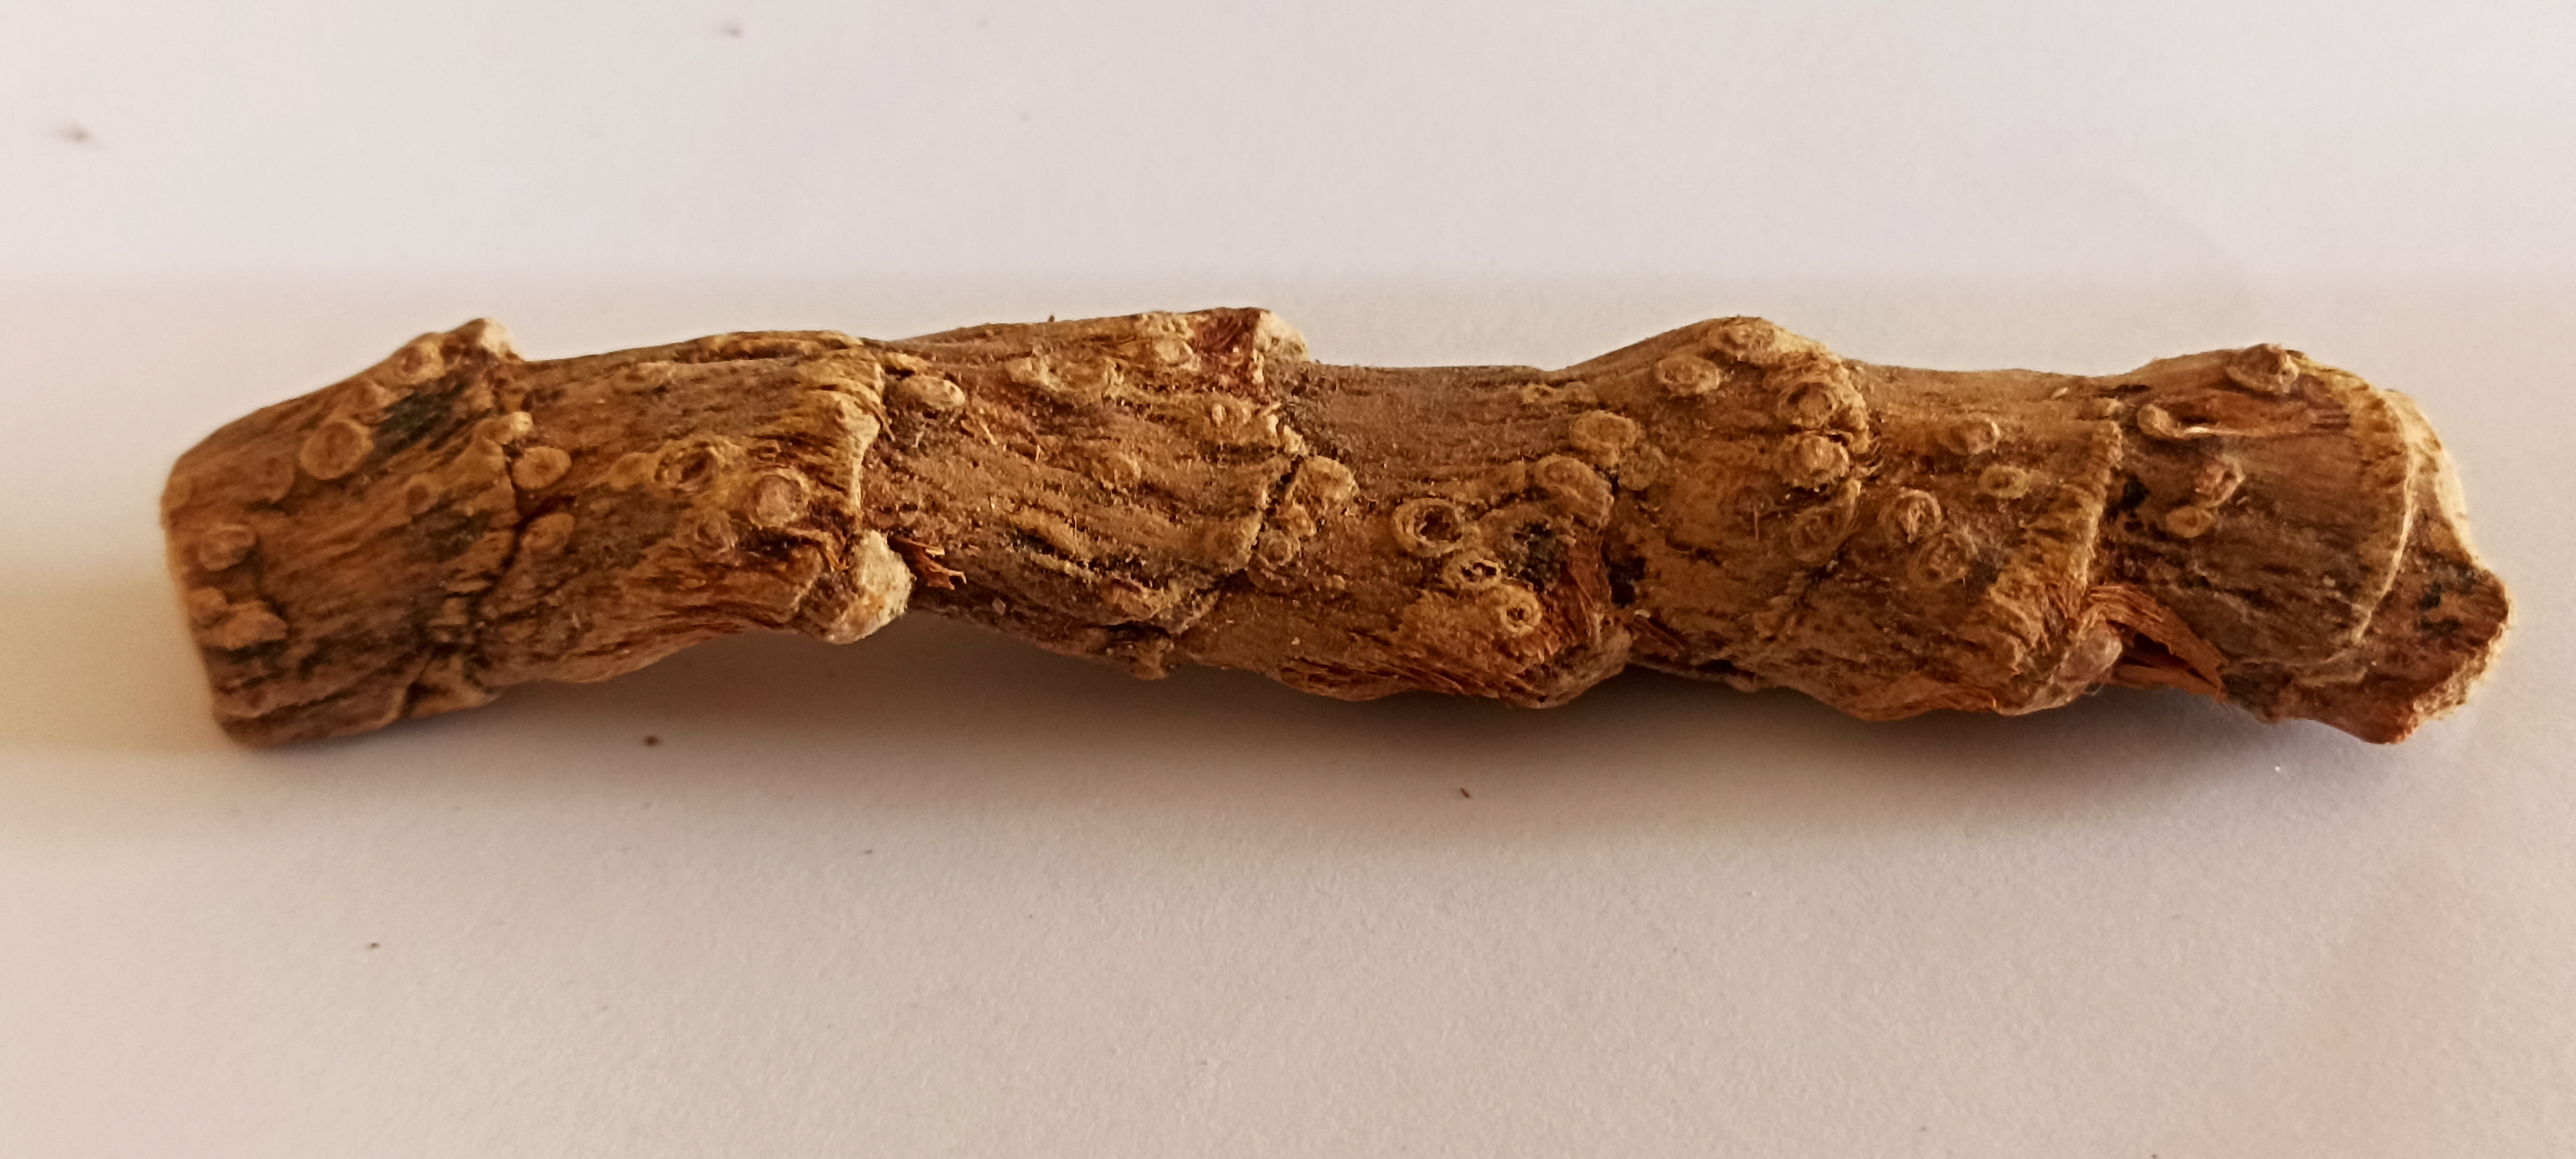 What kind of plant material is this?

vekhand
